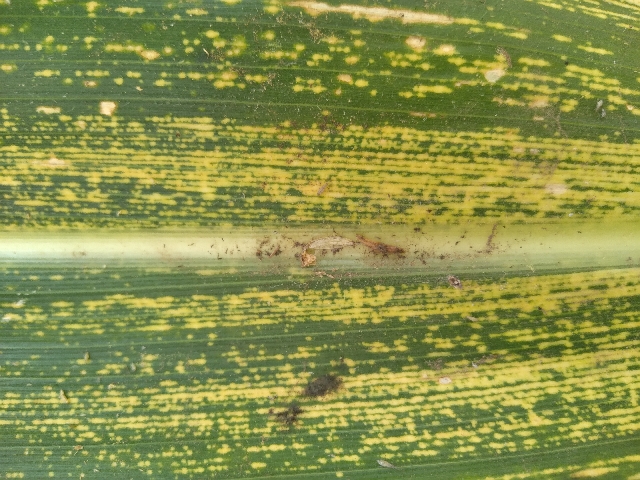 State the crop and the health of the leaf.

maize, maize streak virus
